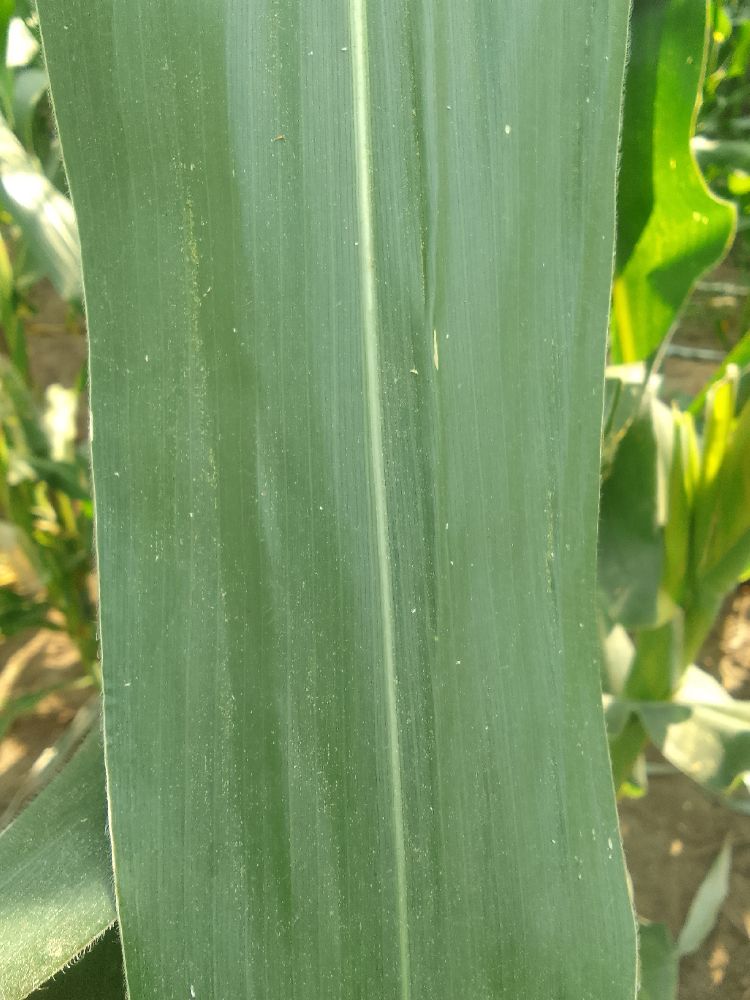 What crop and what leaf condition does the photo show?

maize, healthy
